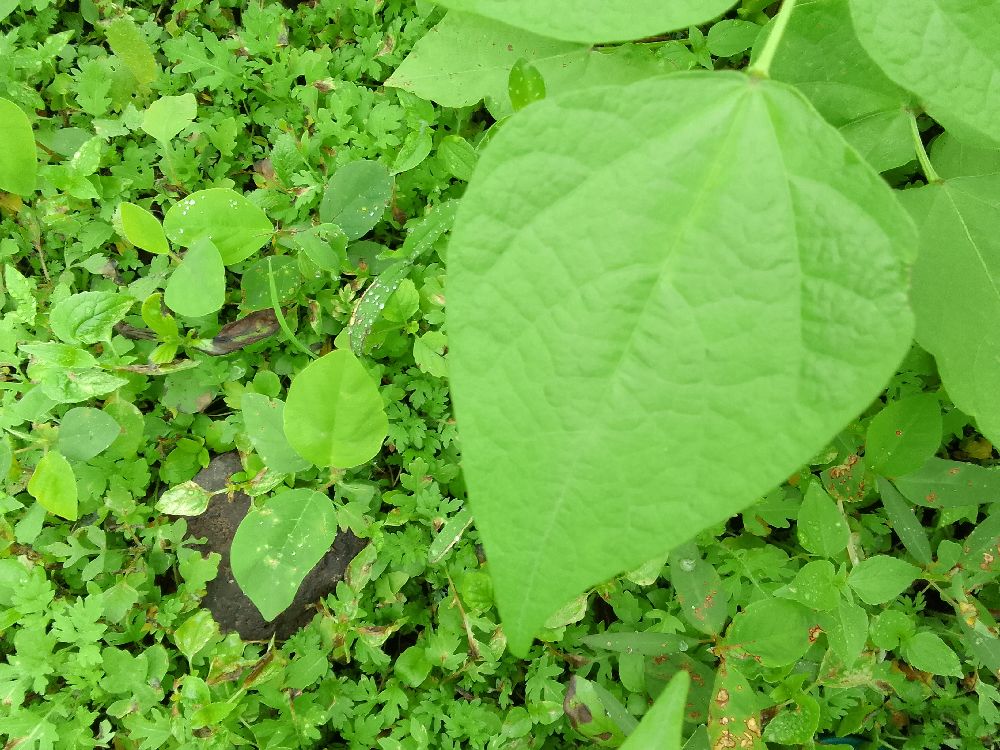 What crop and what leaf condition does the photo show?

common bean, healthy
